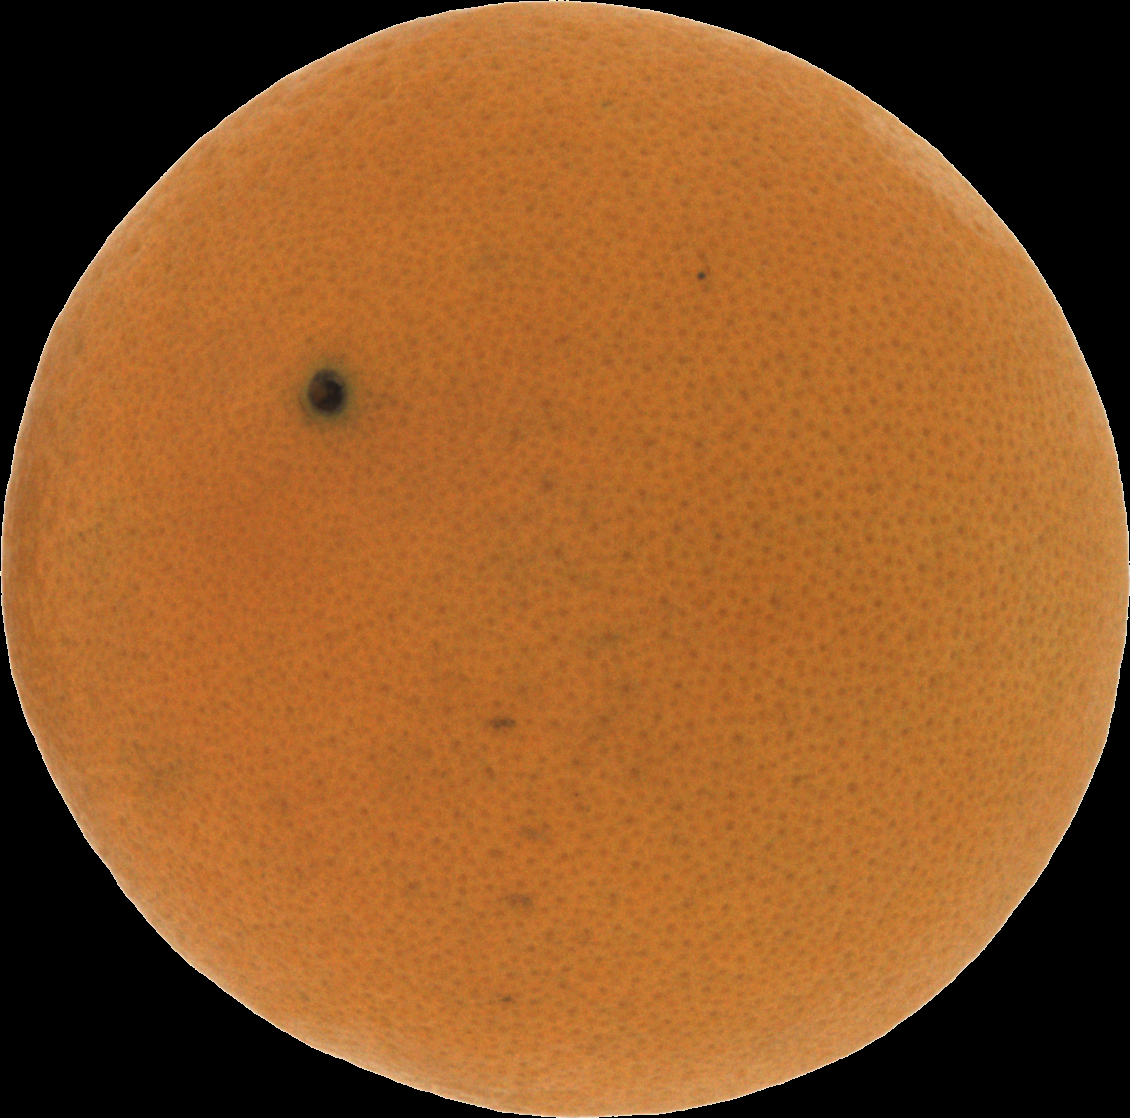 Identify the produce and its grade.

orange, good
